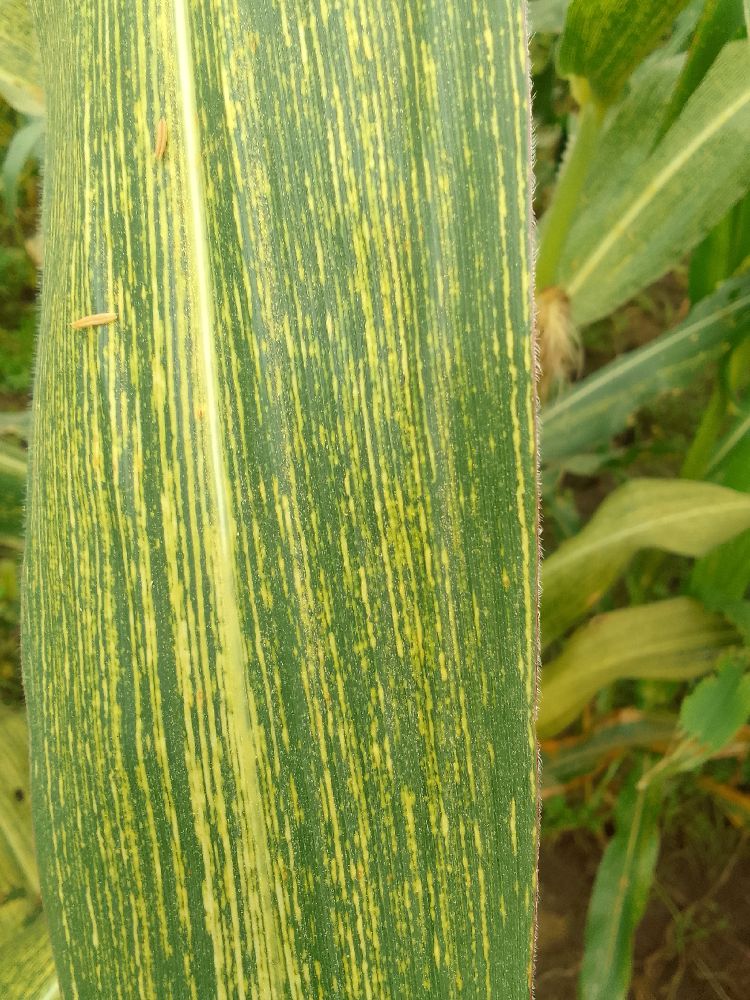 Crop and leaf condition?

maize, maize streak virus
